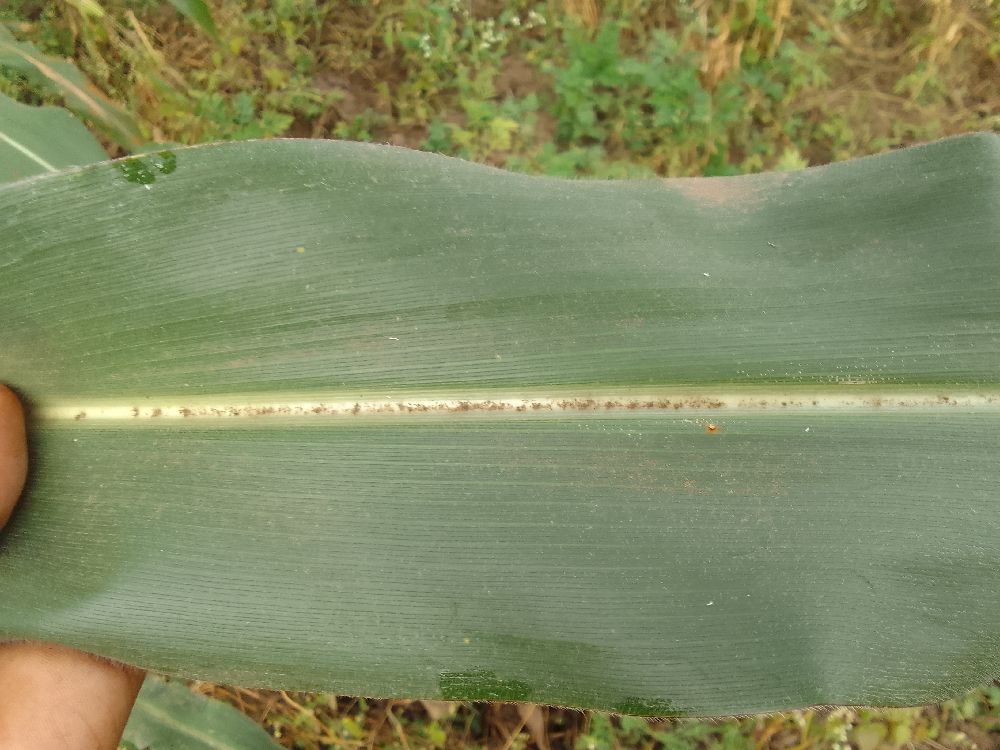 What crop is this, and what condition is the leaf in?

maize, healthy
